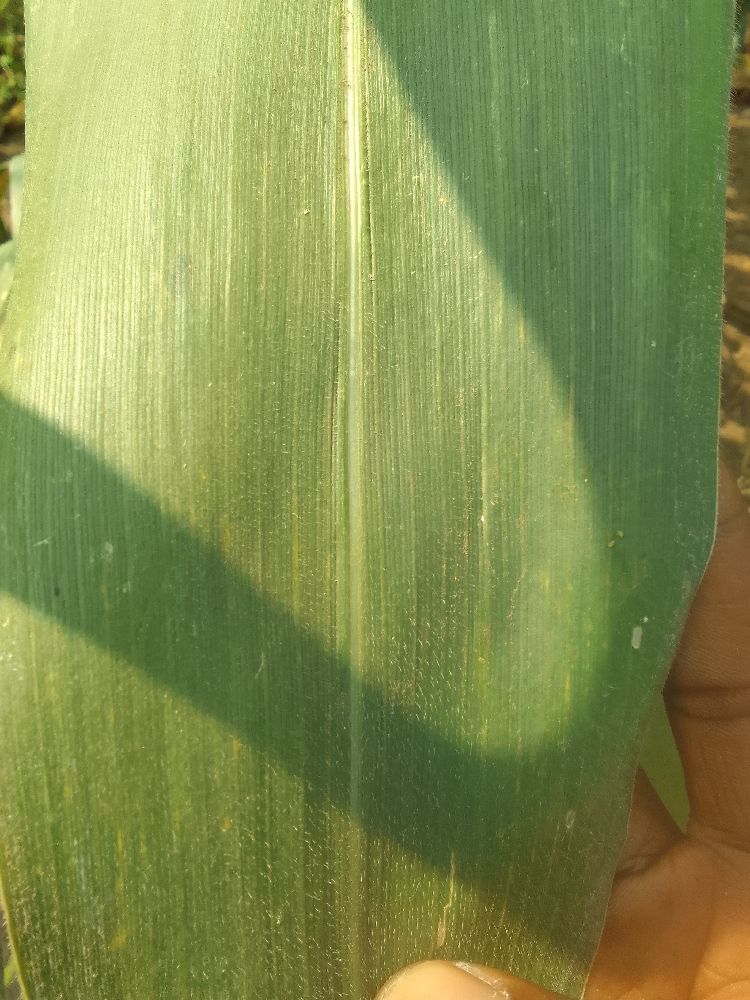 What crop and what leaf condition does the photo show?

maize, healthy
